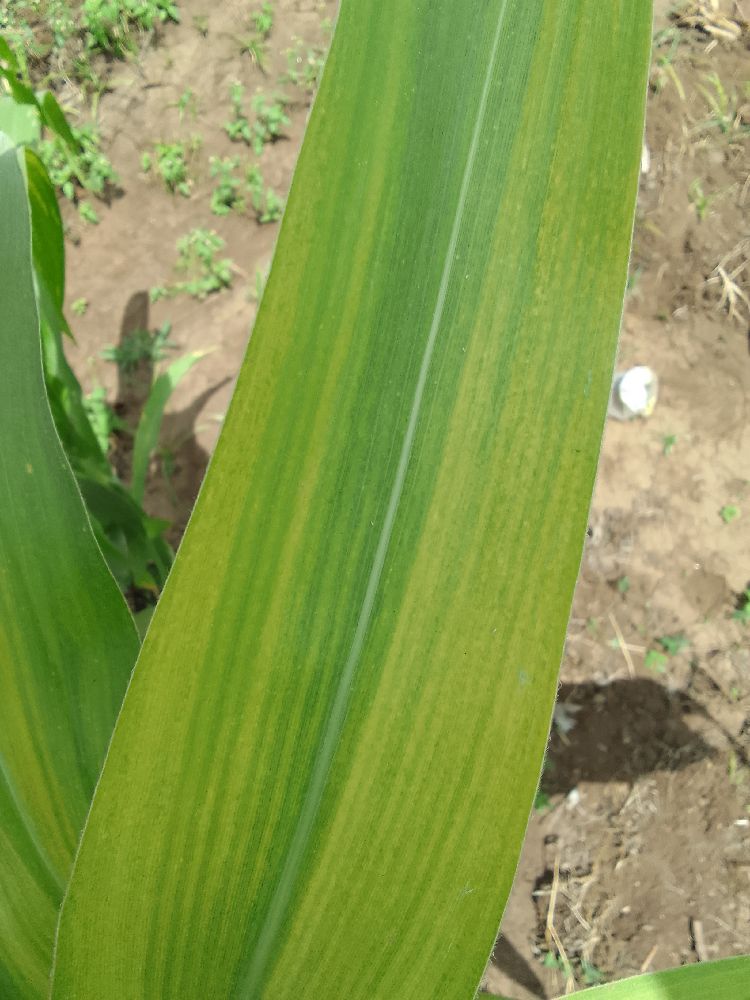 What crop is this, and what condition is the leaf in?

maize, maize lethal necrosis
